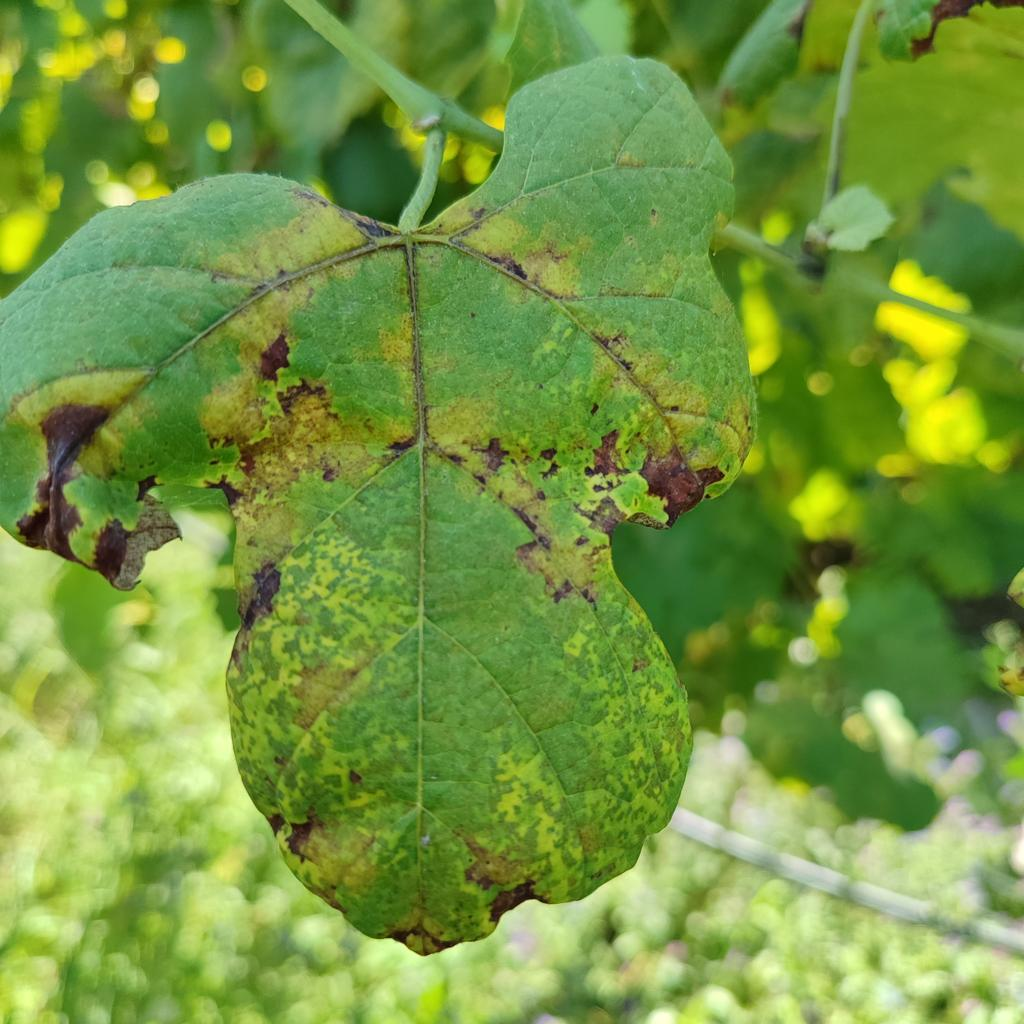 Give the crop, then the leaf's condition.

grapevine, downy mildew
